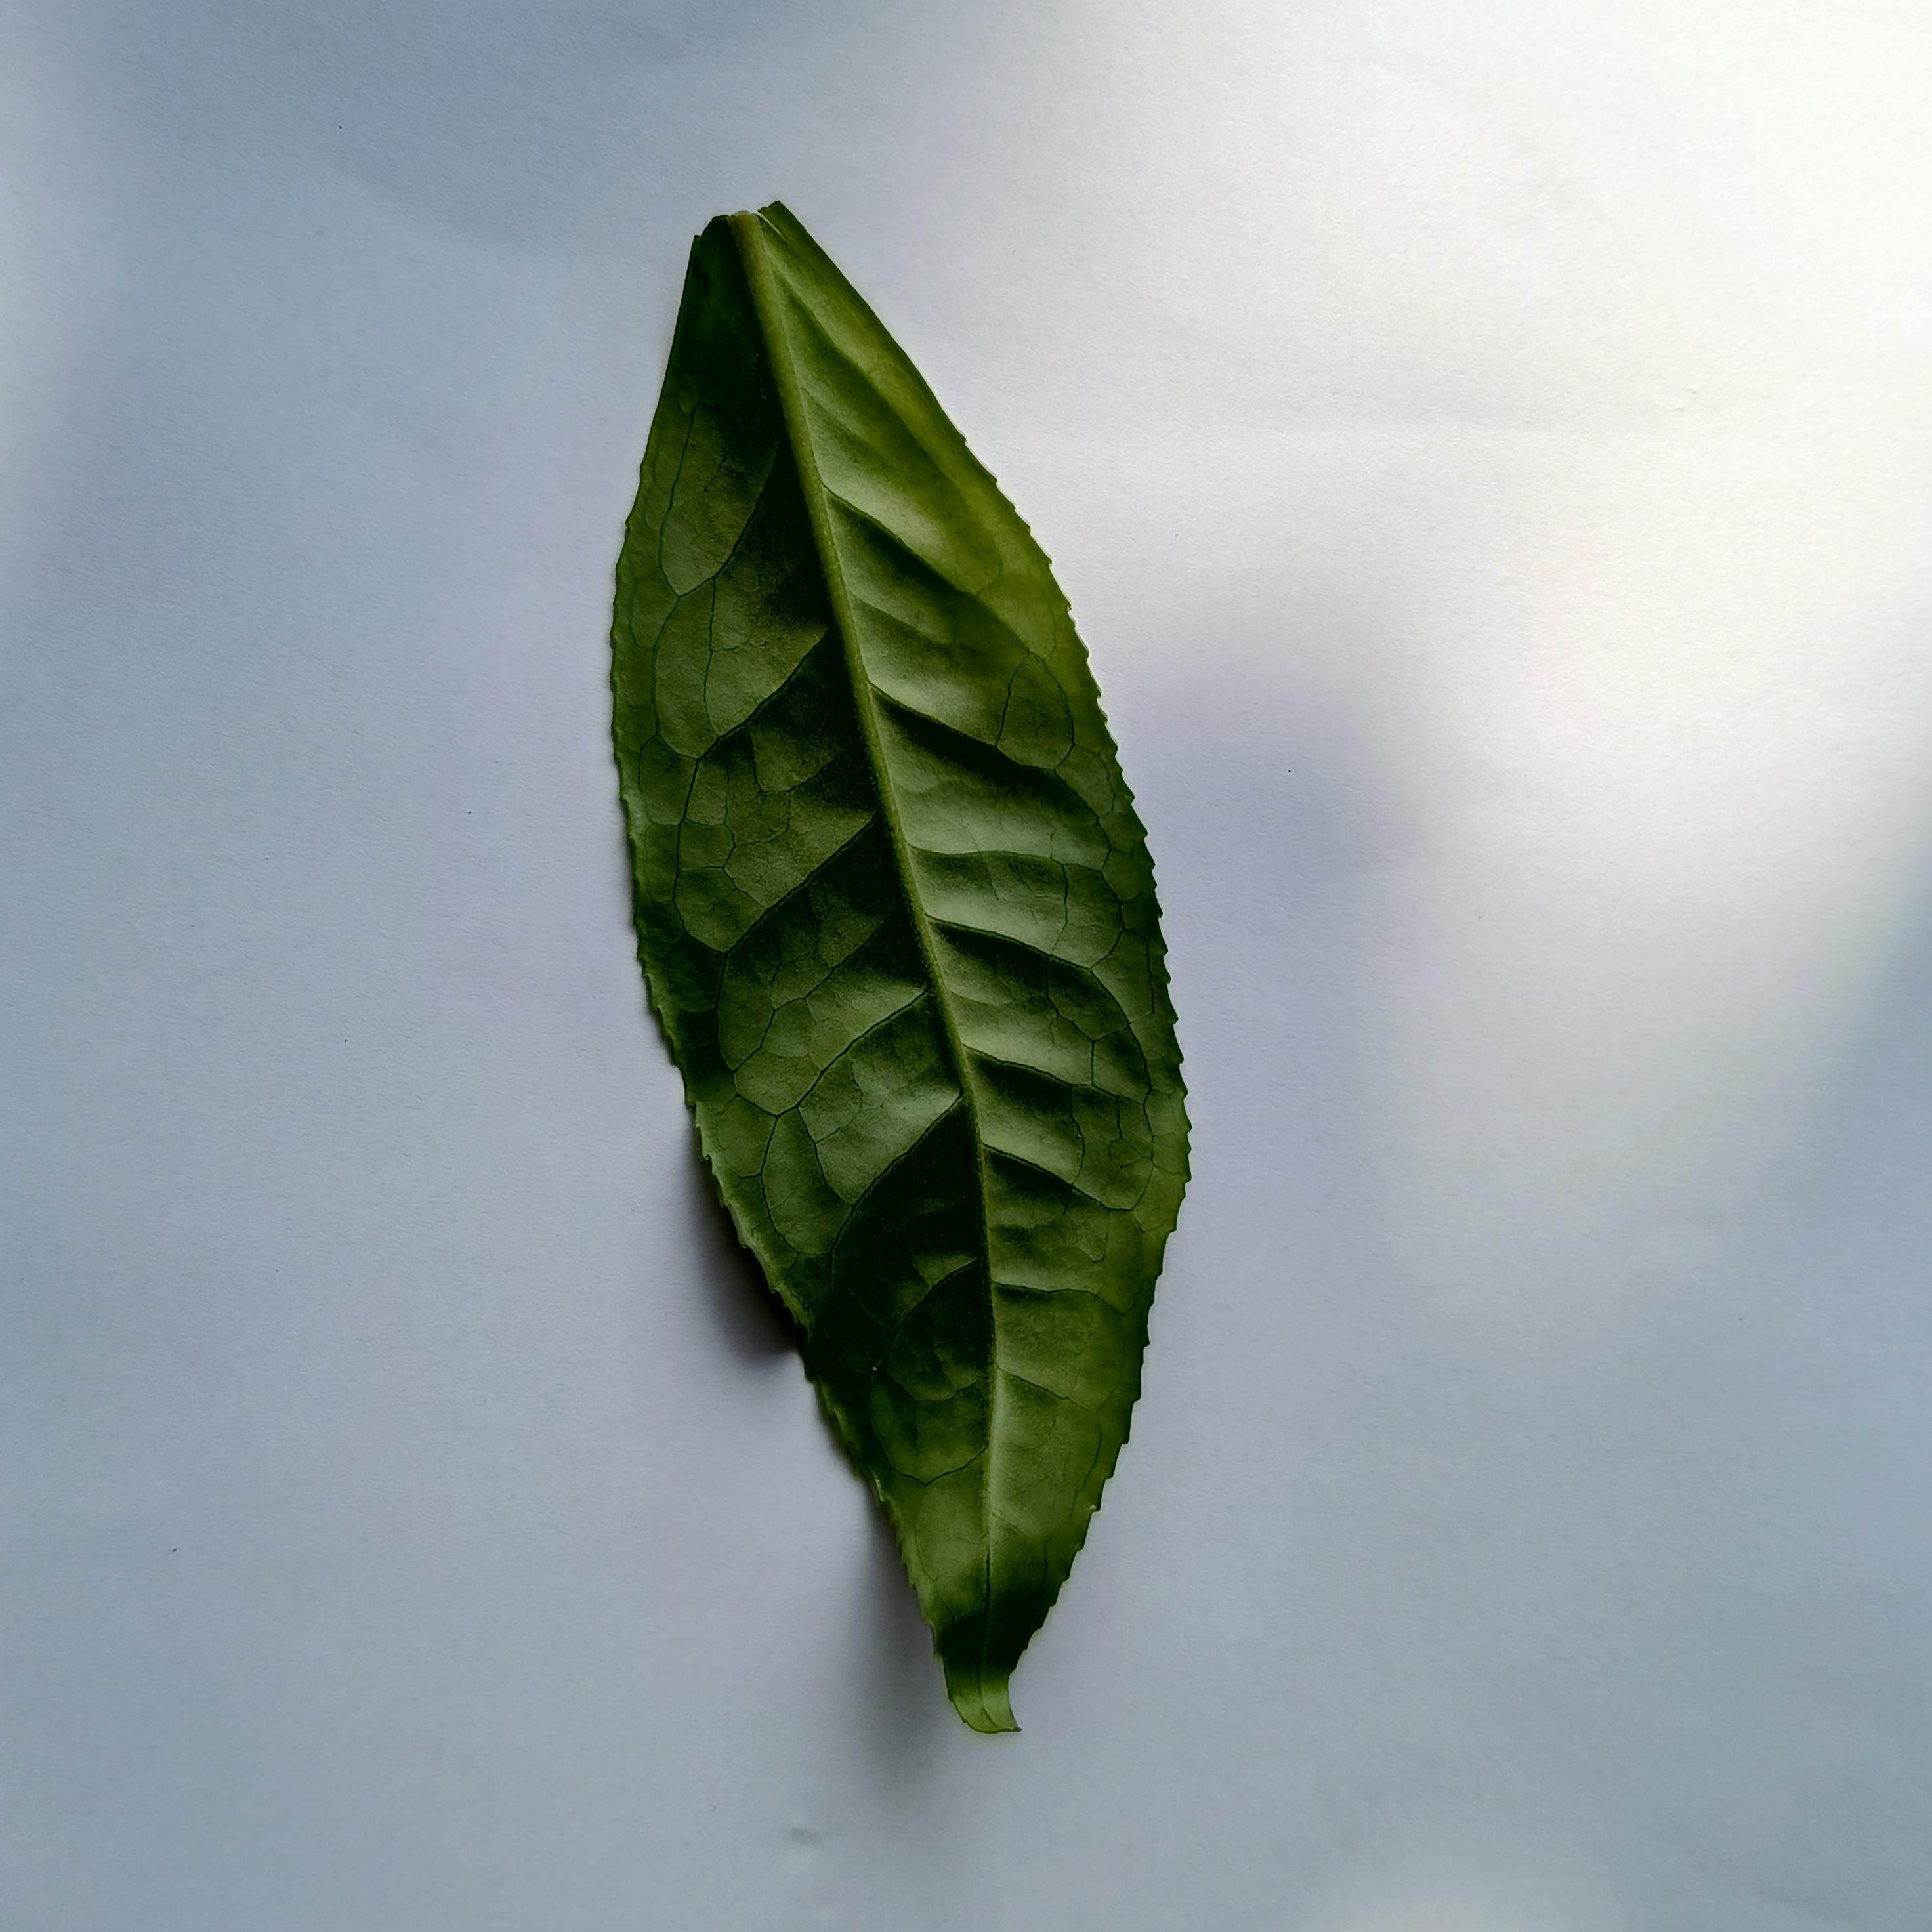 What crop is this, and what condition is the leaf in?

tea, healthy
